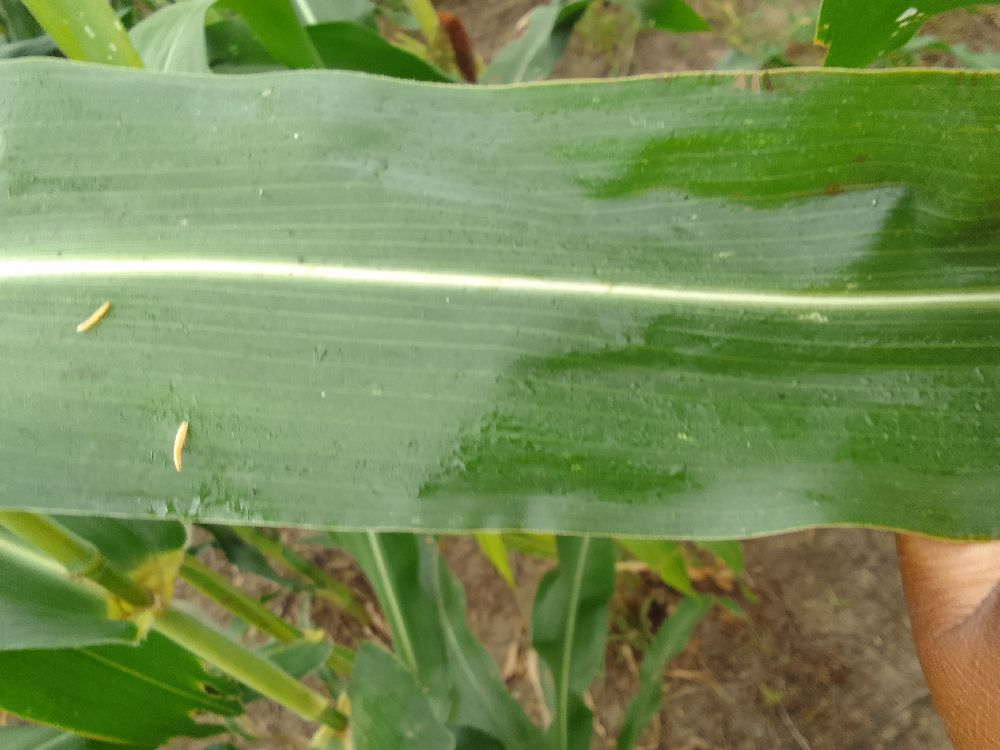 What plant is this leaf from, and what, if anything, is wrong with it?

maize, healthy
